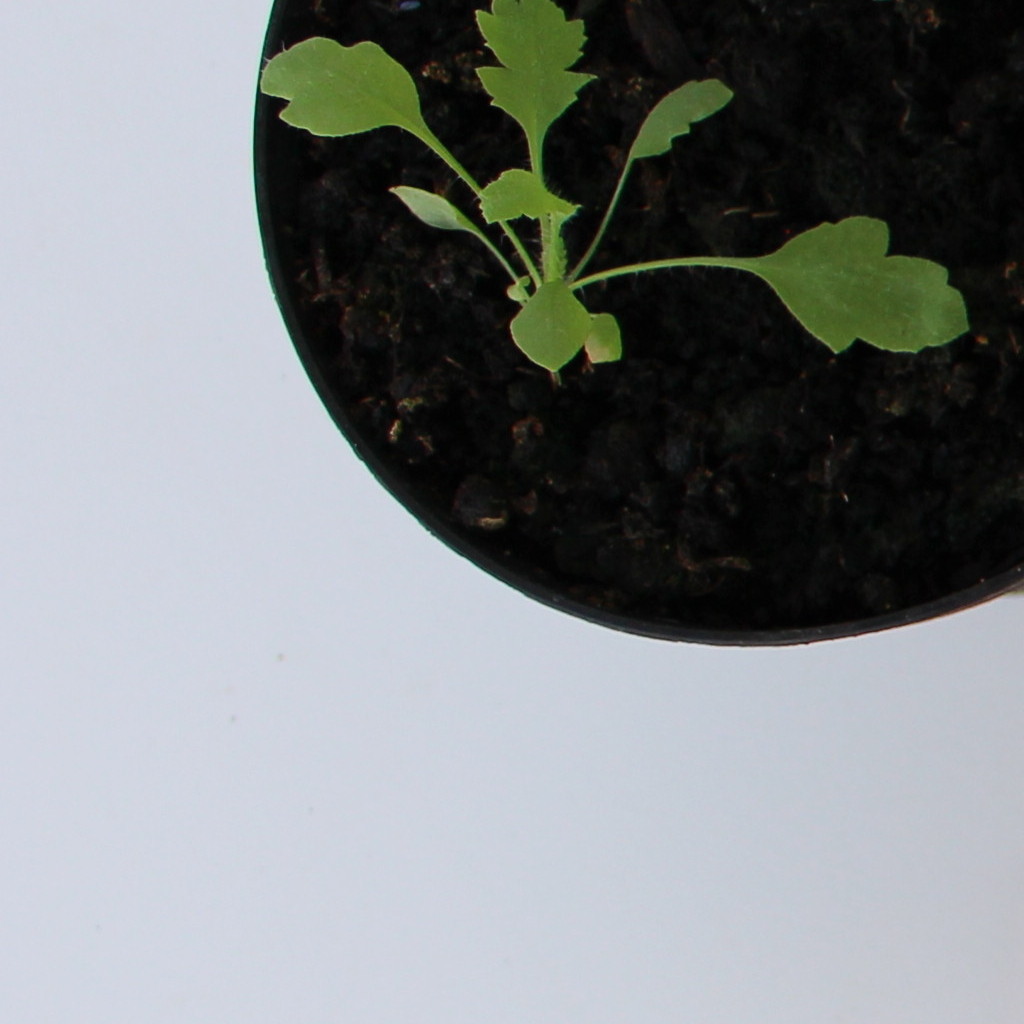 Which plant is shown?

Papaver rhoeas
